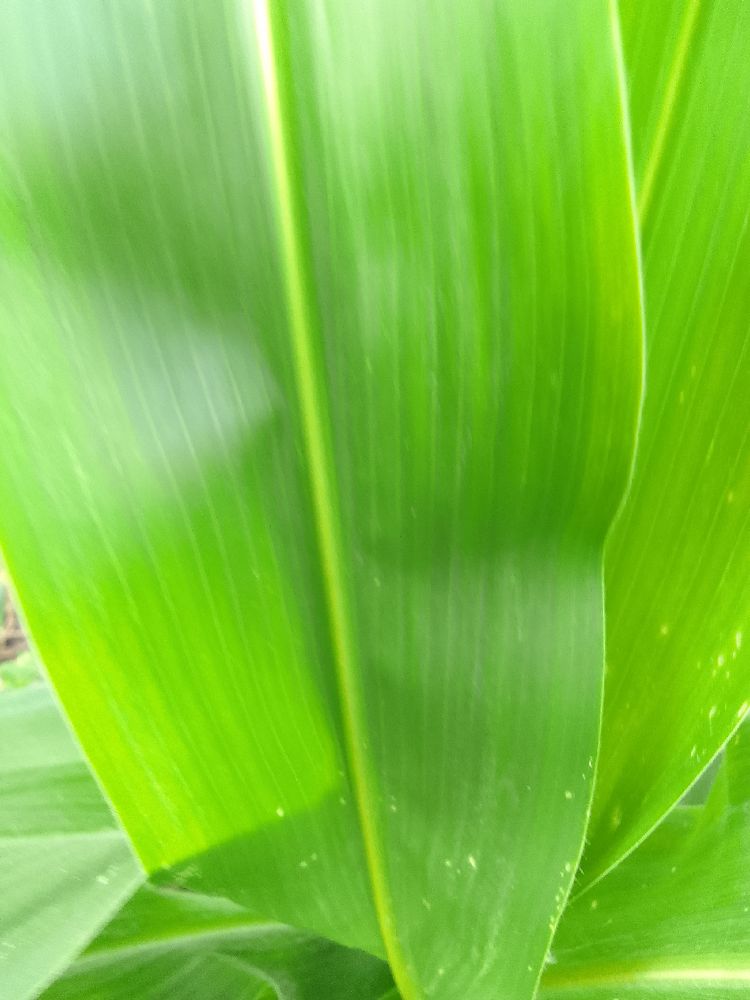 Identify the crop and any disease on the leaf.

maize, healthy
